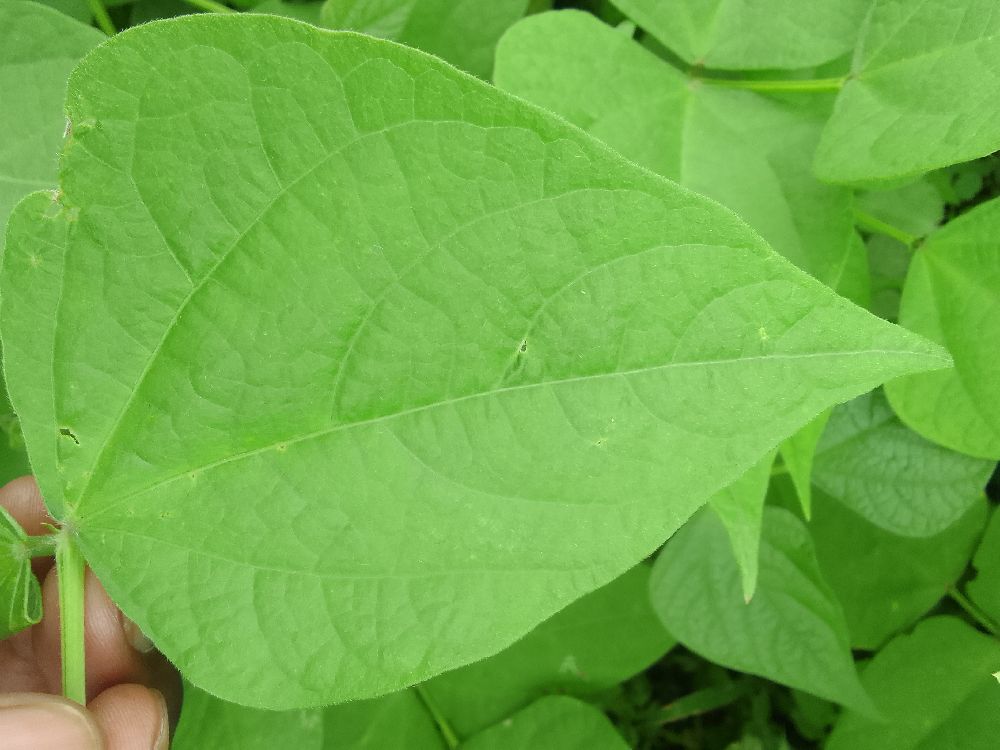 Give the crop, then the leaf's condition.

common bean, healthy
